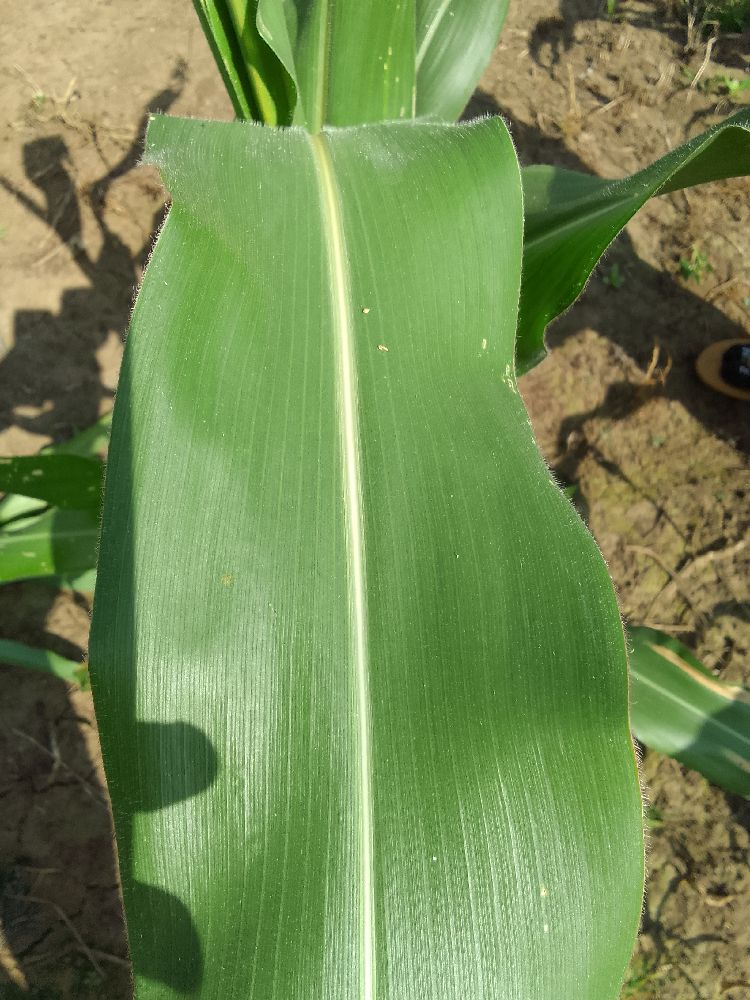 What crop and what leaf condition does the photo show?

maize, healthy
